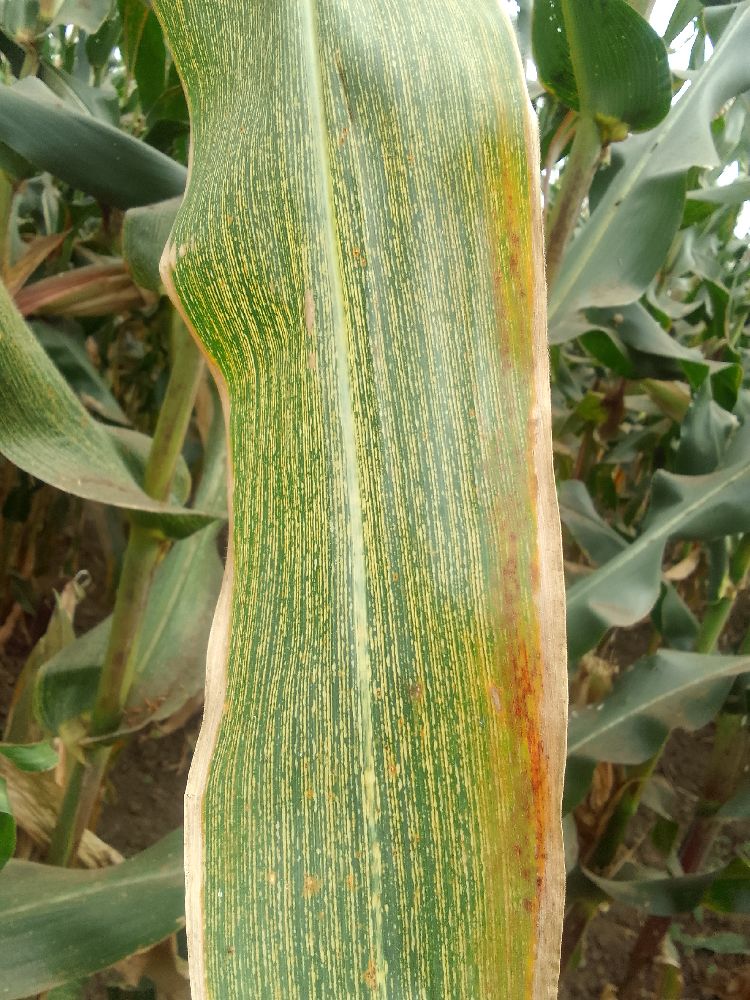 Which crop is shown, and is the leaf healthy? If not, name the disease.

maize, maize streak virus
